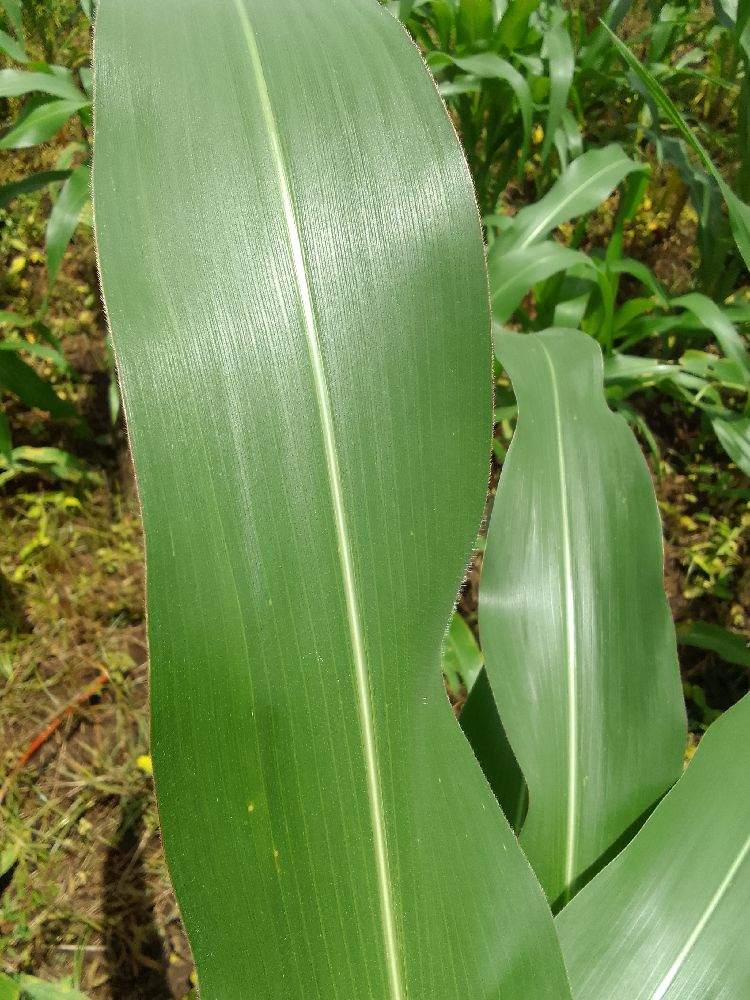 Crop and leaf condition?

maize, healthy
